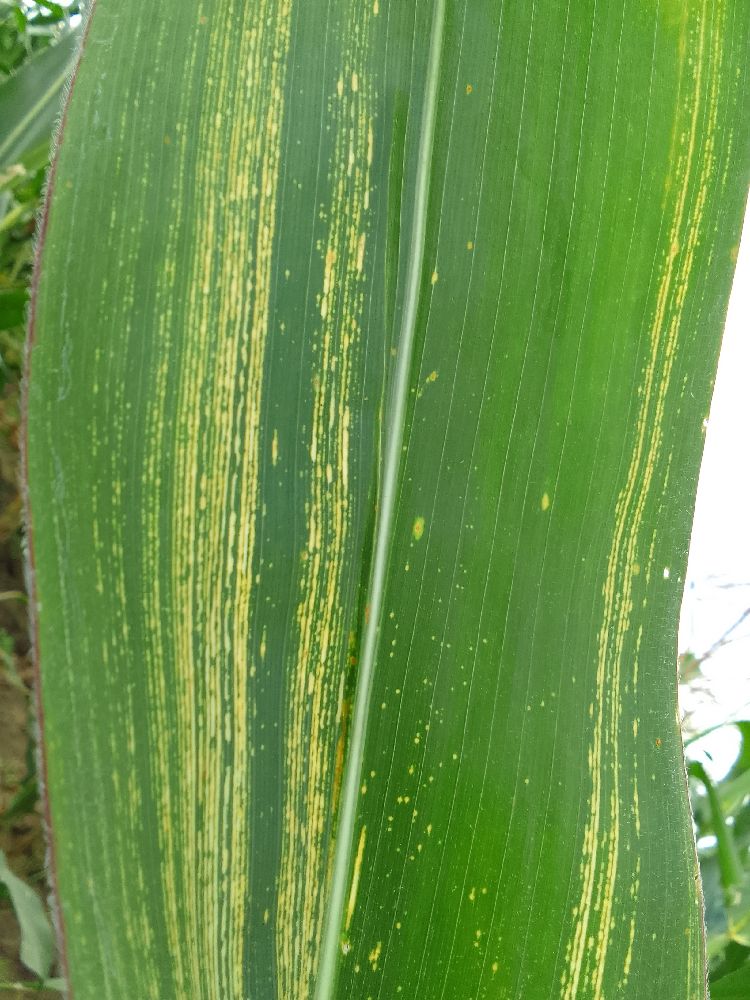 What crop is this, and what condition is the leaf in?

maize, maize streak virus
